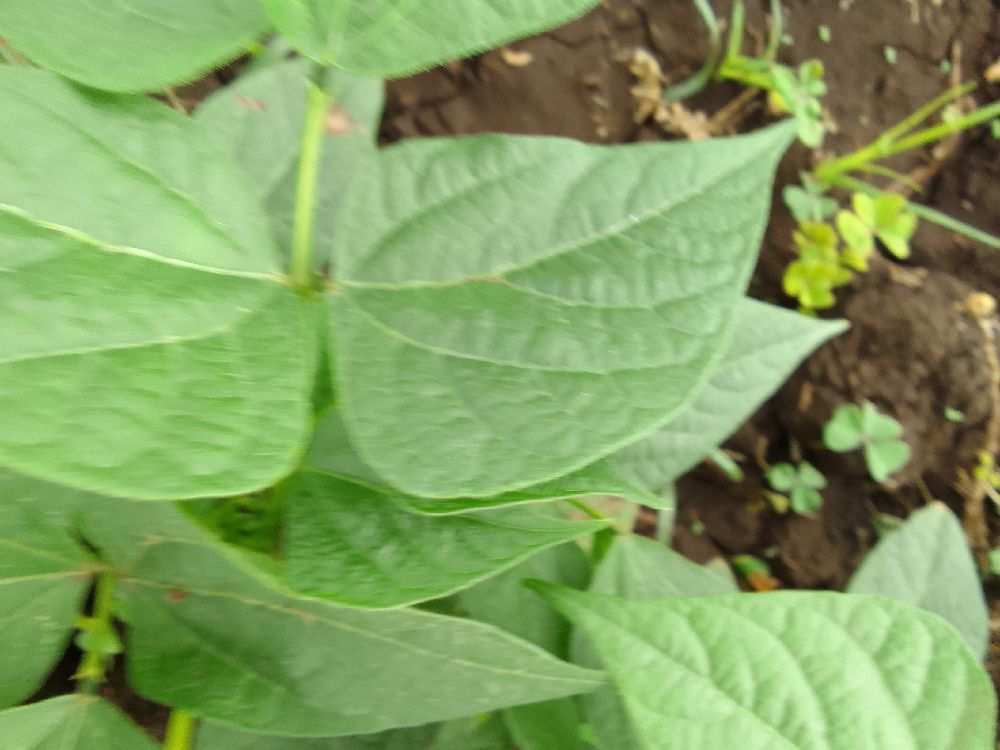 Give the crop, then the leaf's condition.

common bean, healthy
